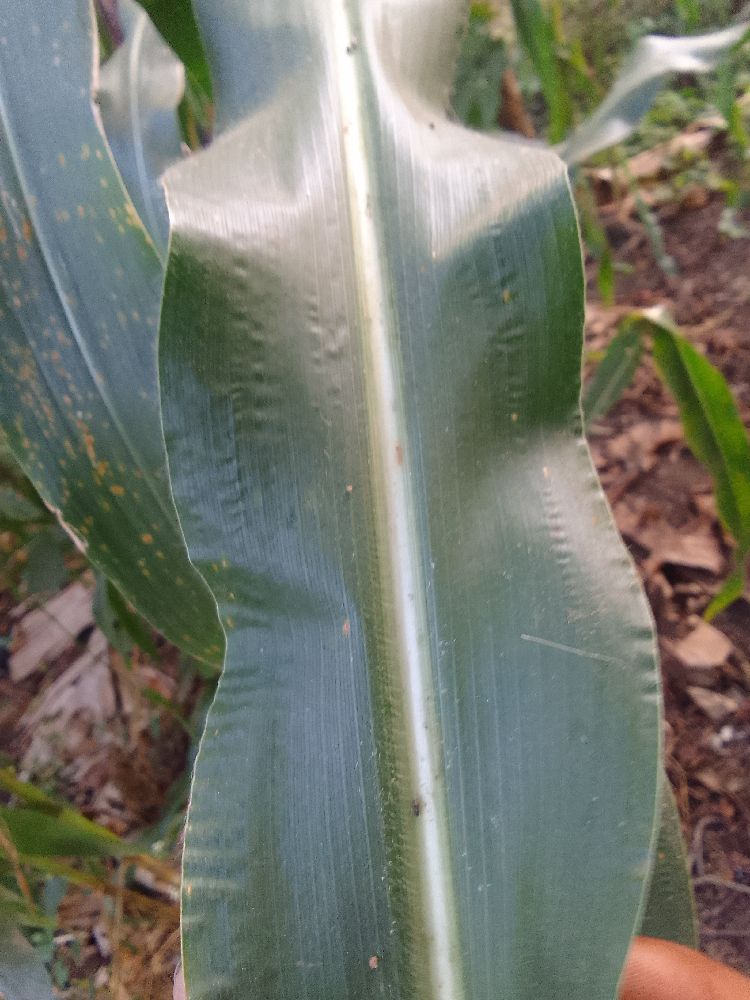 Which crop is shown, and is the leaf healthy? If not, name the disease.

maize, healthy
